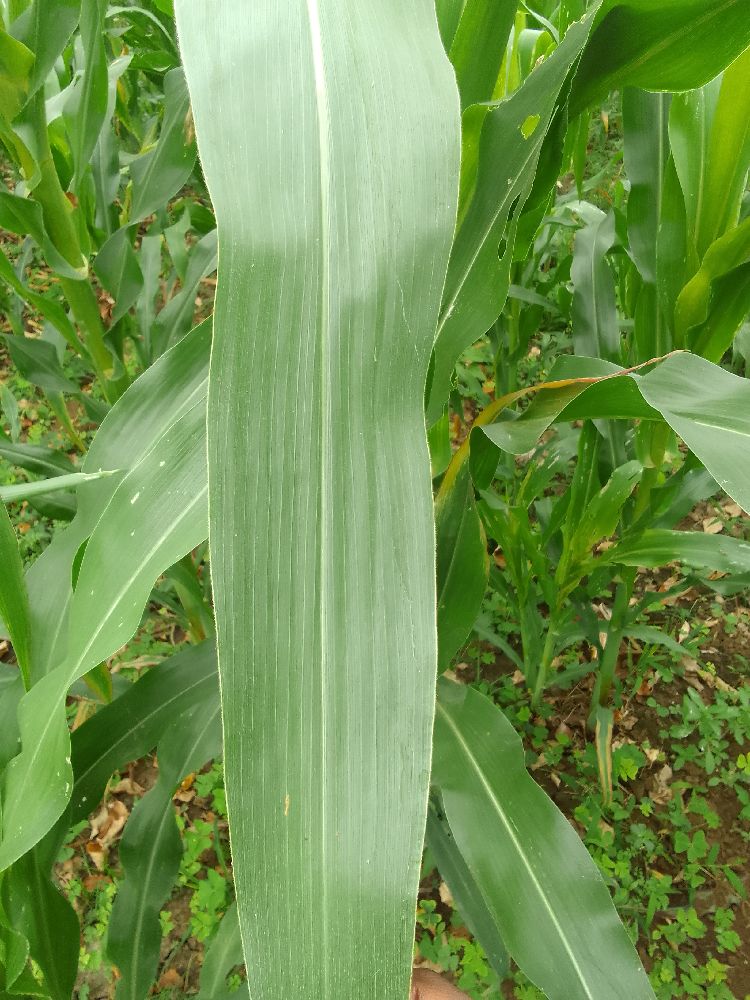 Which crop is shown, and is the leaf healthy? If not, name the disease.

maize, healthy
